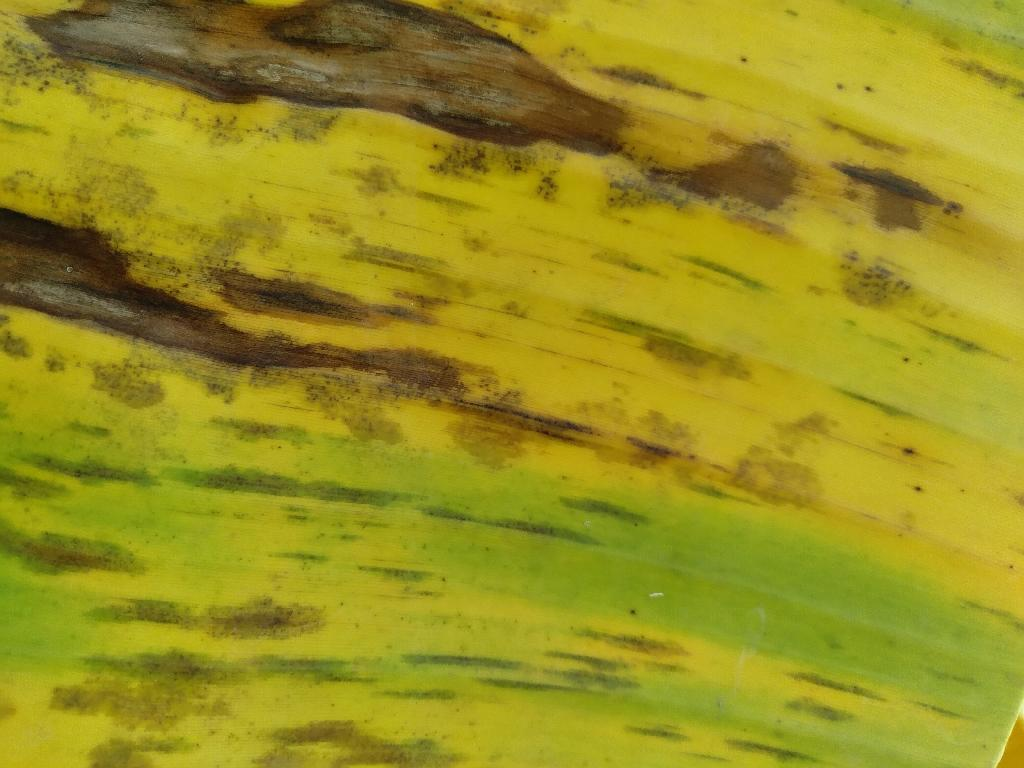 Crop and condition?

banana, black sigatoka
